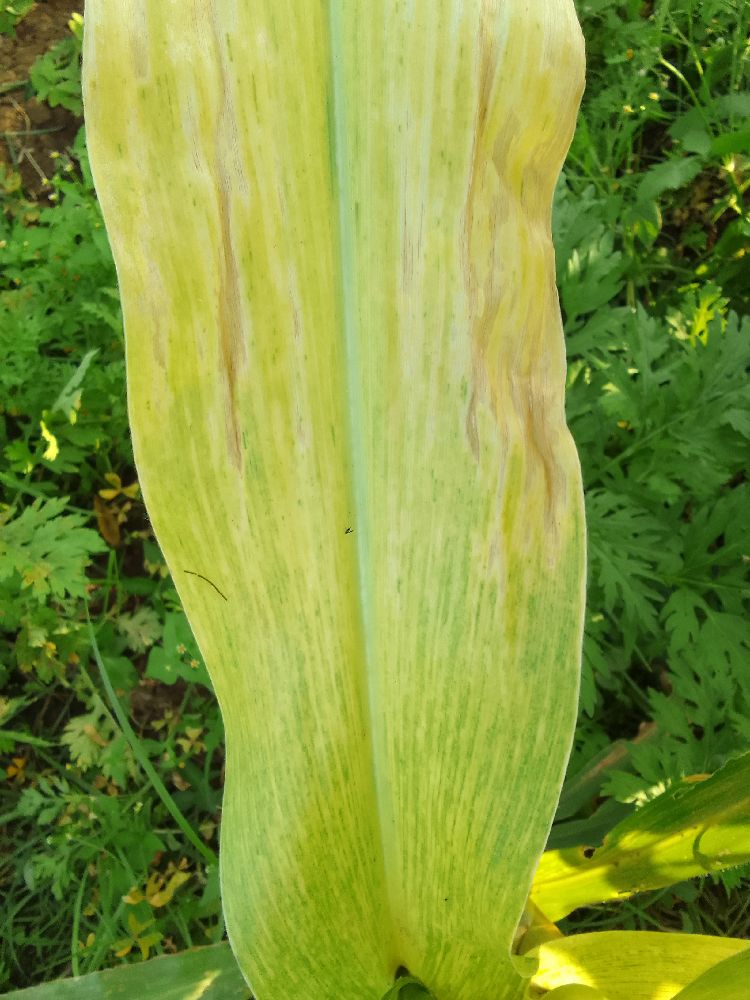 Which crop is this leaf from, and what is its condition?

maize, maize lethal necrosis
